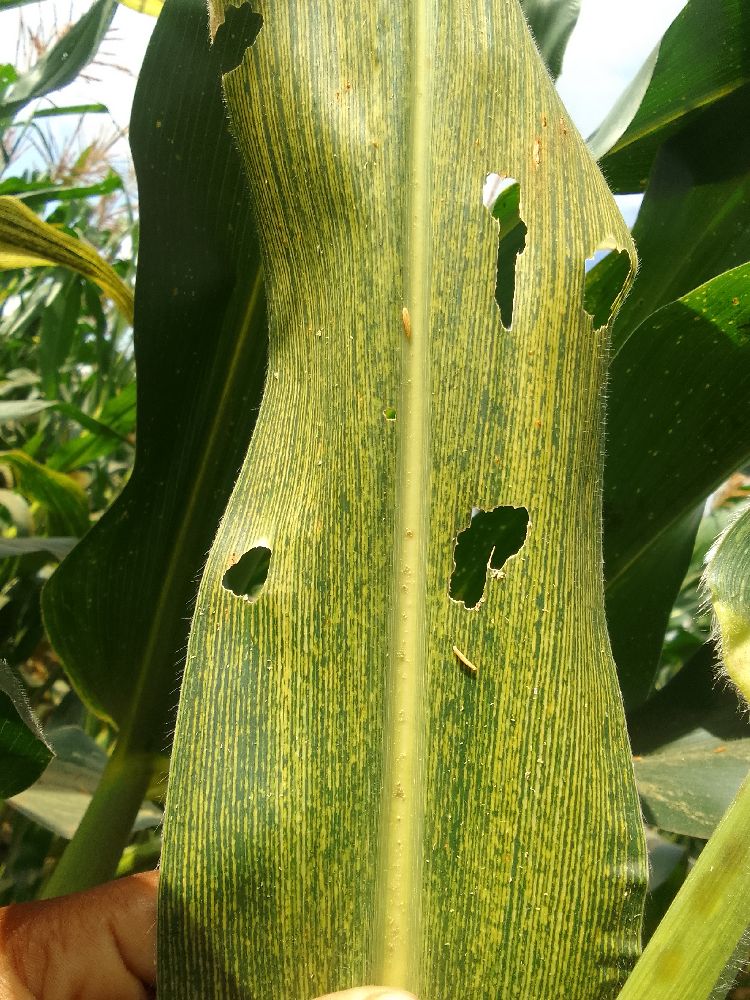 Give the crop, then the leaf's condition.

maize, maize streak virus
